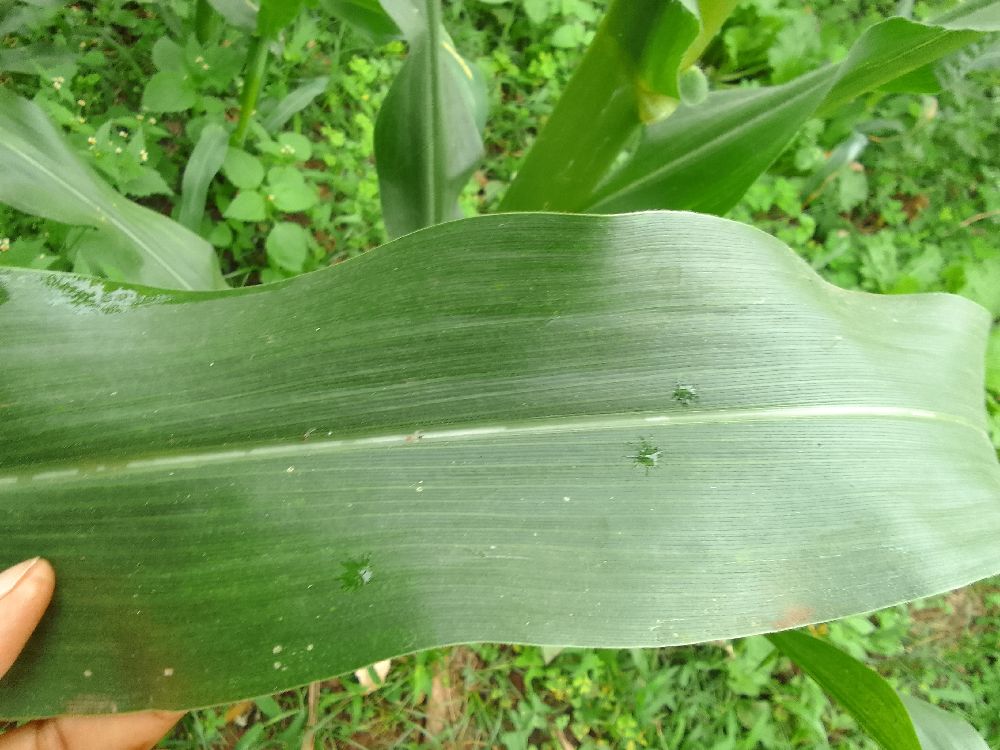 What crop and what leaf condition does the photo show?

maize, healthy
